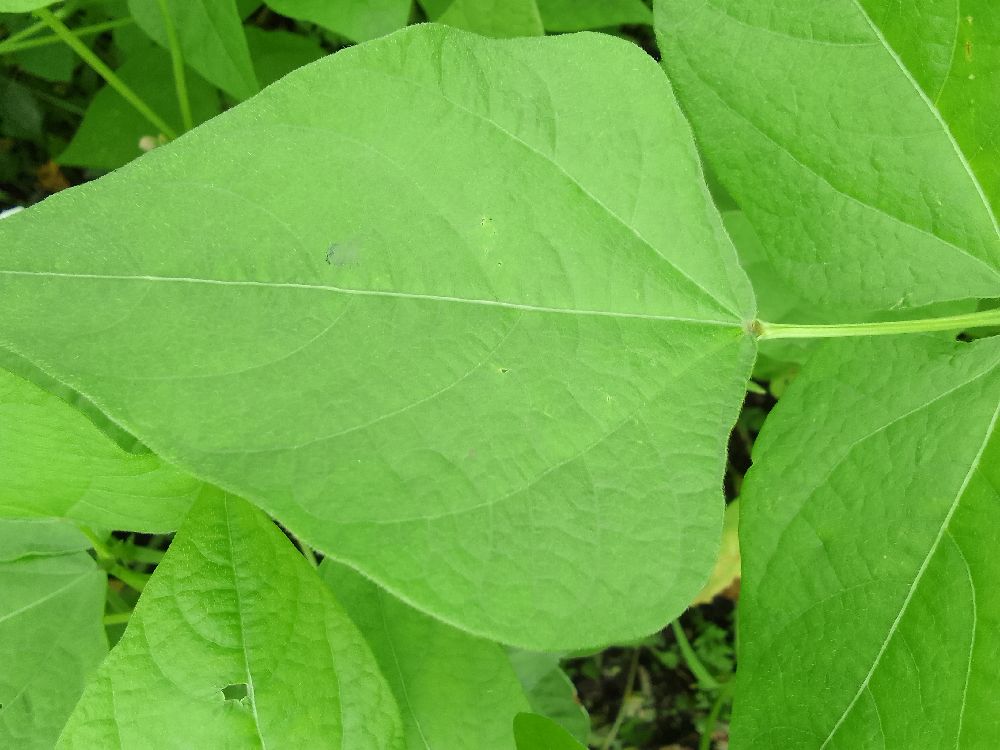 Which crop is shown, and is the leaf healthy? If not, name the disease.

common bean, healthy
